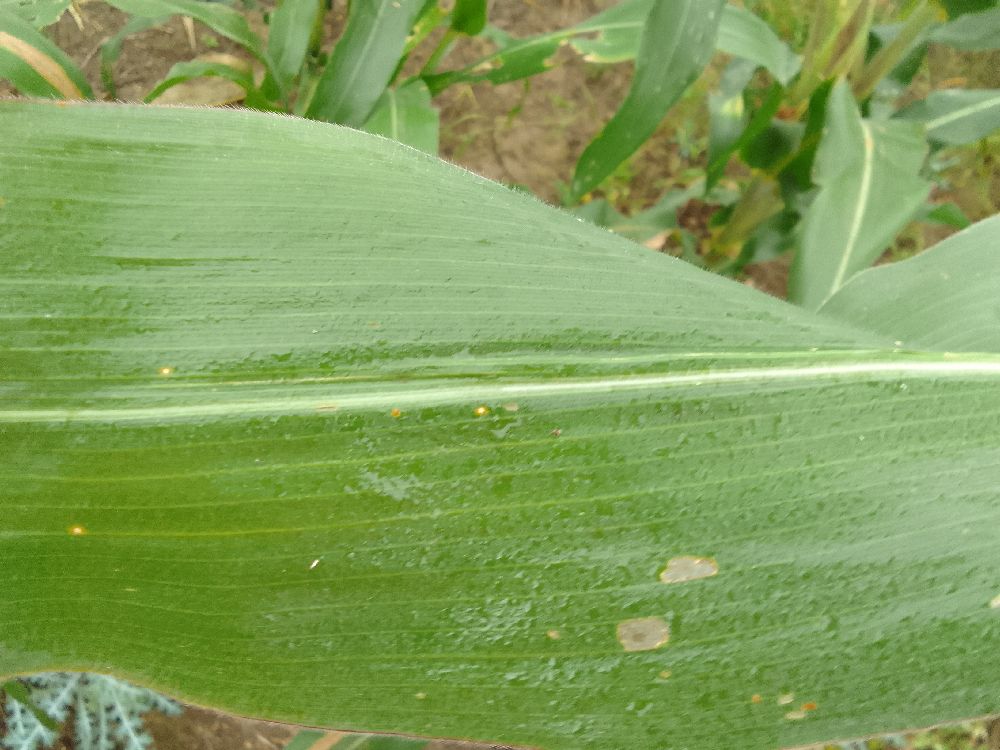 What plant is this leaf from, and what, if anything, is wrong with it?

maize, healthy
